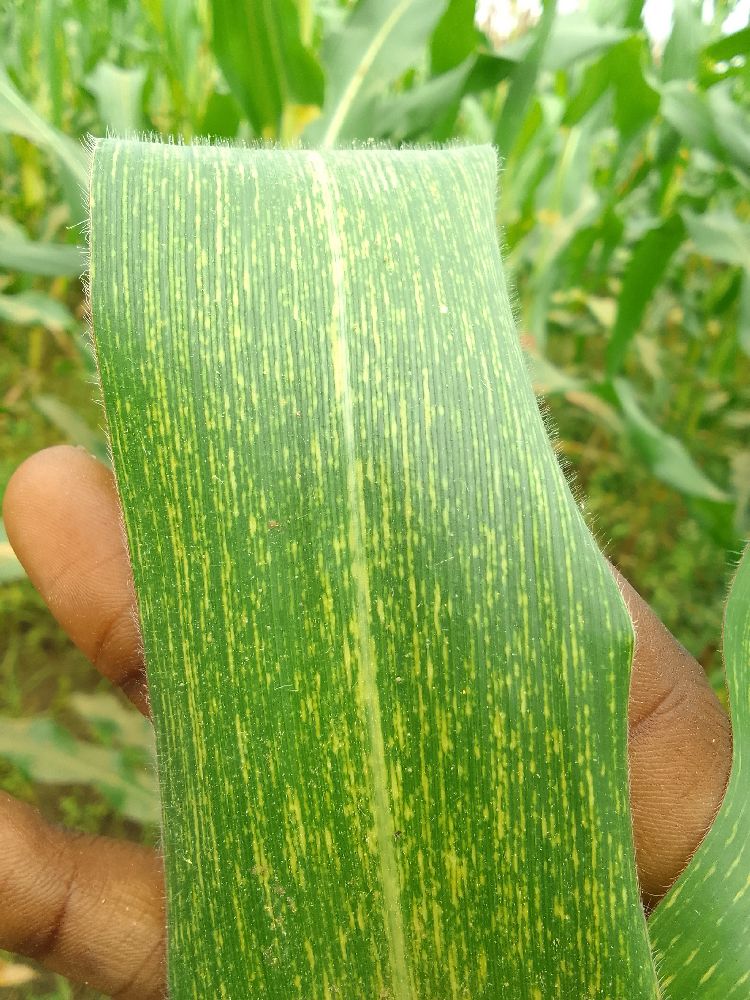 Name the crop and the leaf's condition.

maize, maize streak virus
